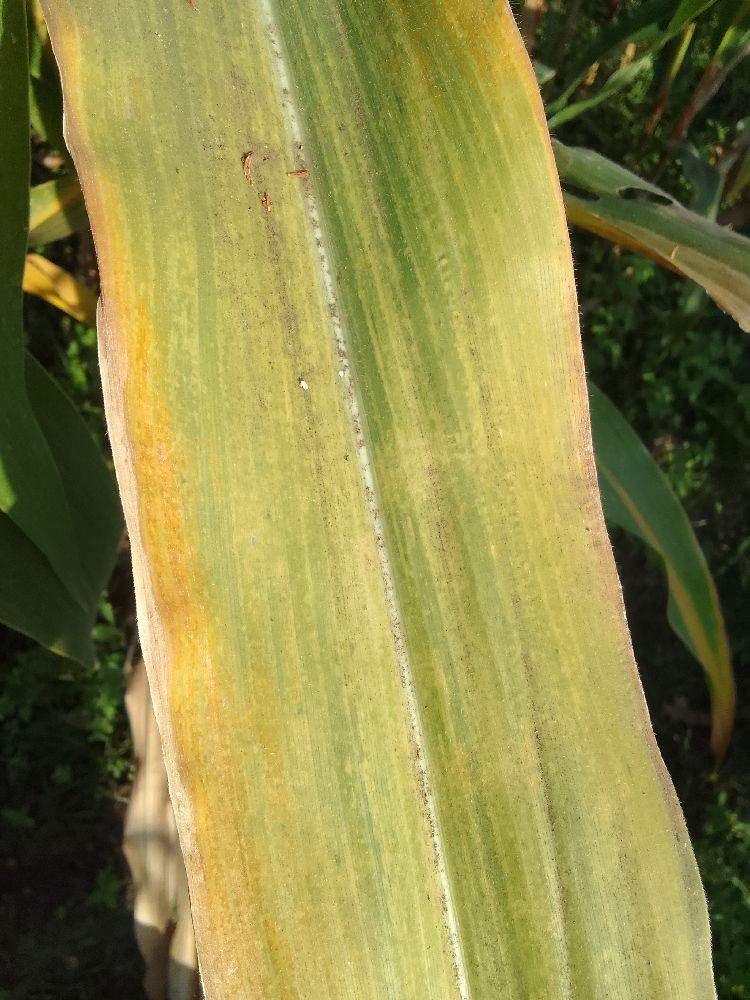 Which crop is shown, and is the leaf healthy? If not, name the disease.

maize, maize lethal necrosis
